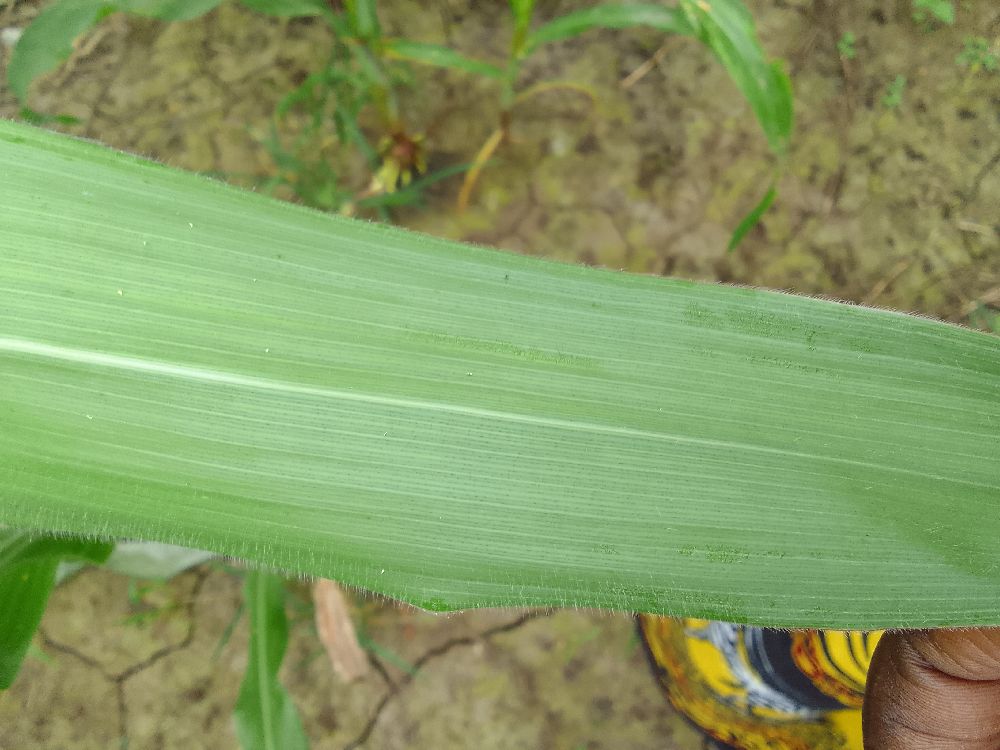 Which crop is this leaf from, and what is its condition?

maize, healthy
